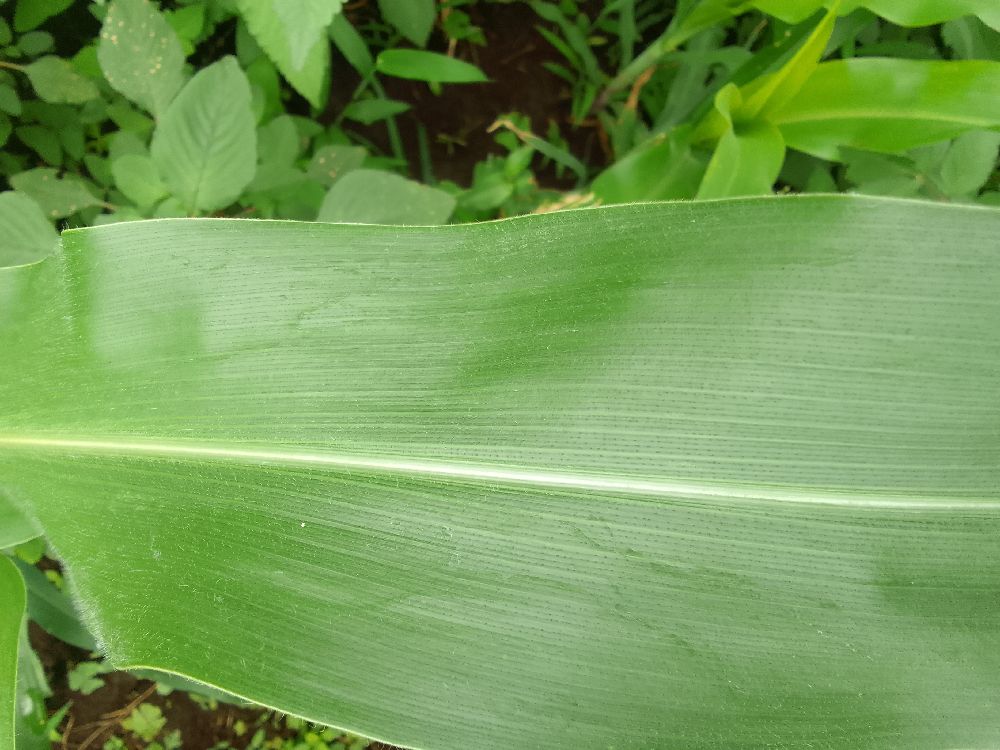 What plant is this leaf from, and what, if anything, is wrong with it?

maize, healthy
